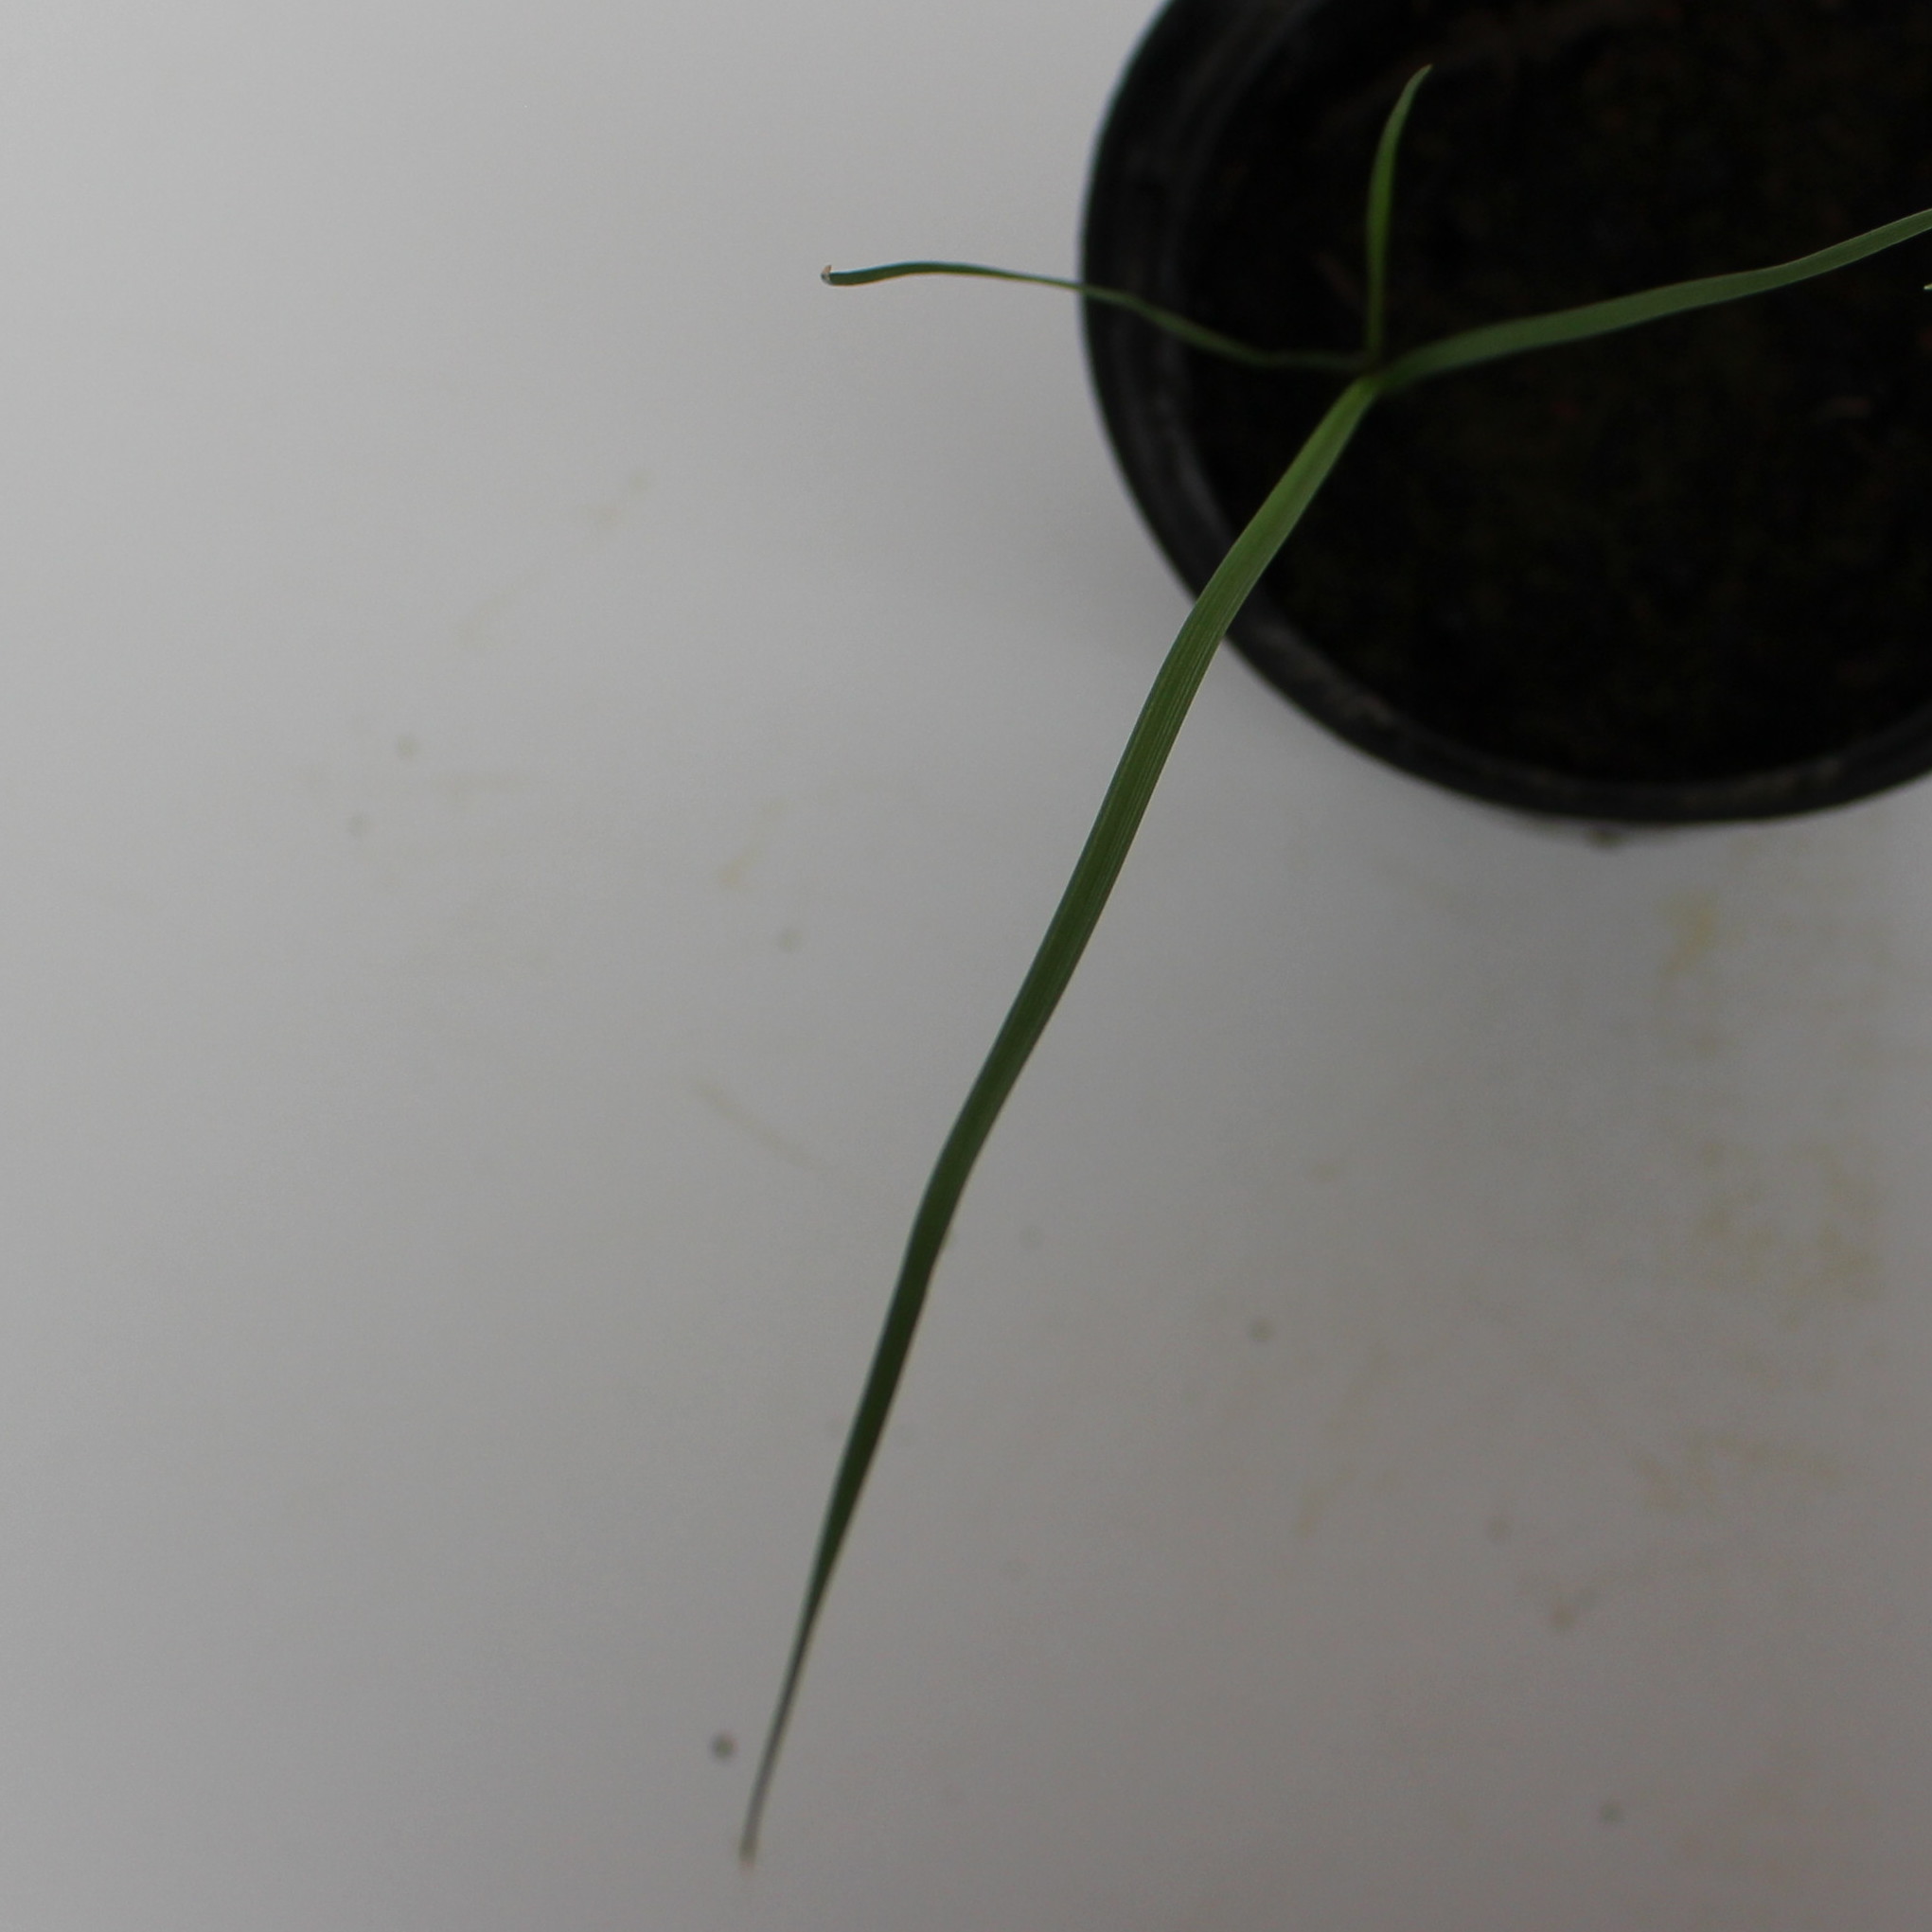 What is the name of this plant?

Lolium multiflorum
